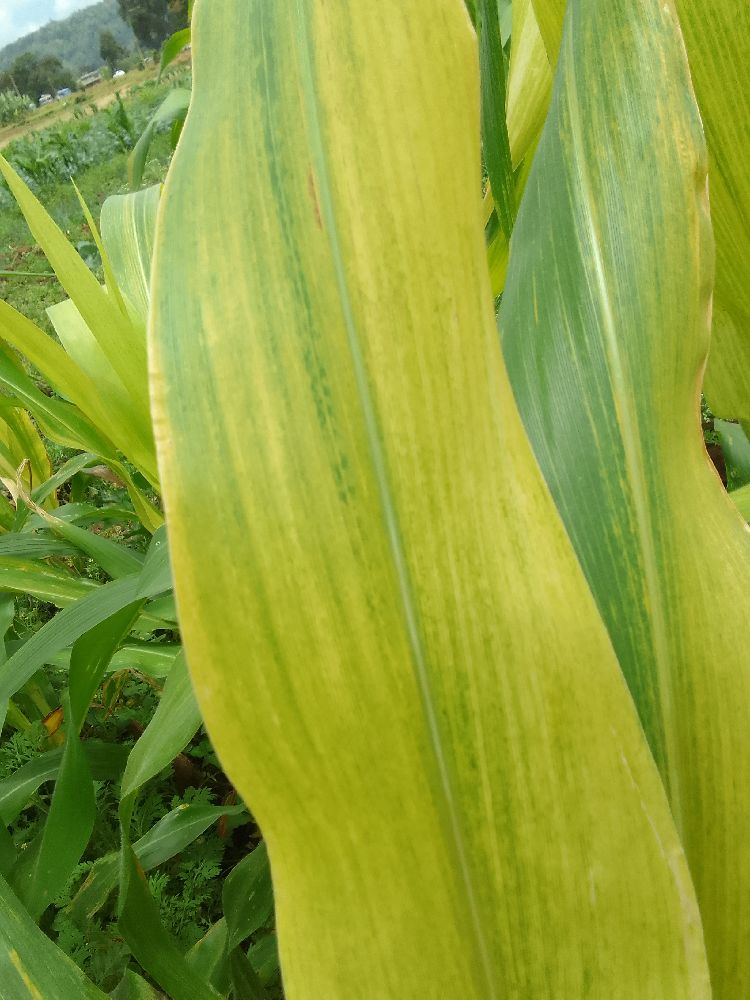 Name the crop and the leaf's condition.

maize, maize lethal necrosis
